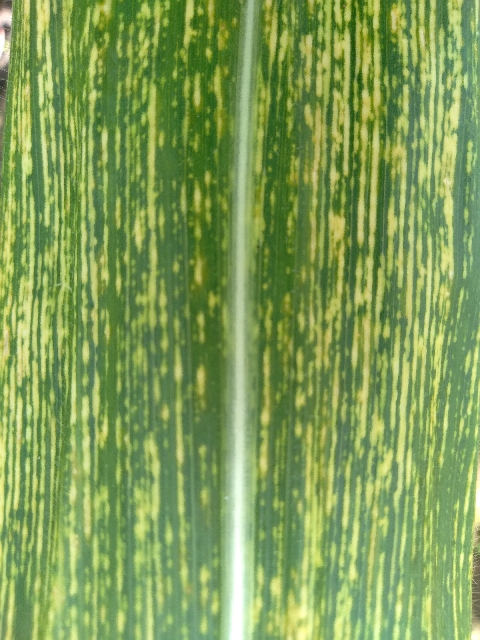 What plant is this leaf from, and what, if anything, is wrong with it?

maize, maize streak virus
